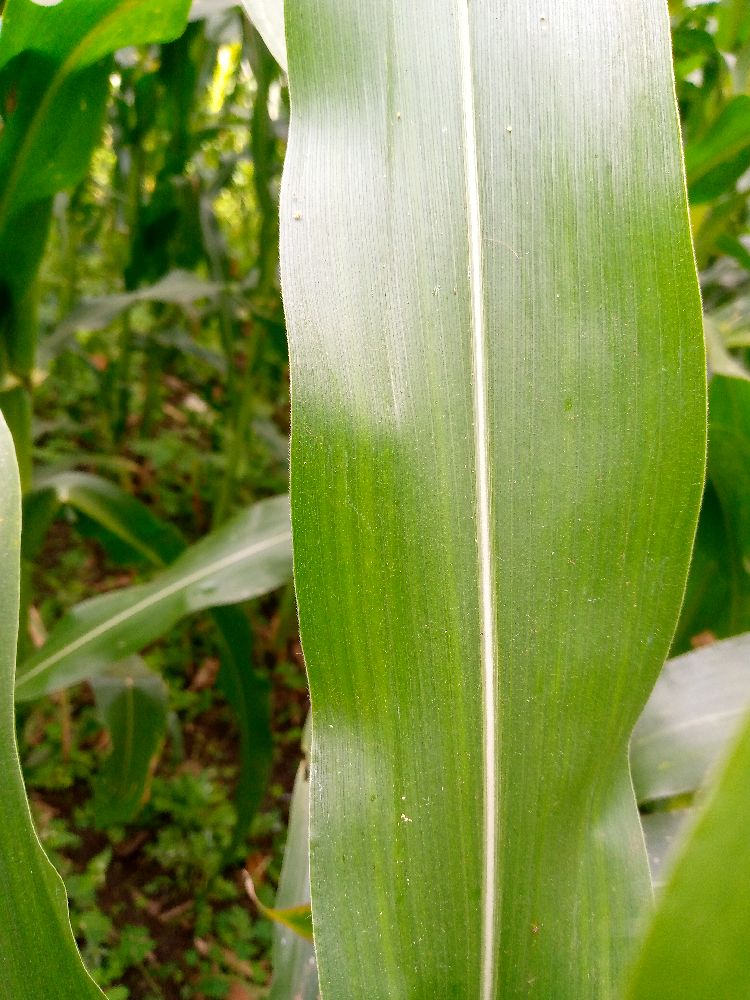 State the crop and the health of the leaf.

maize, healthy
